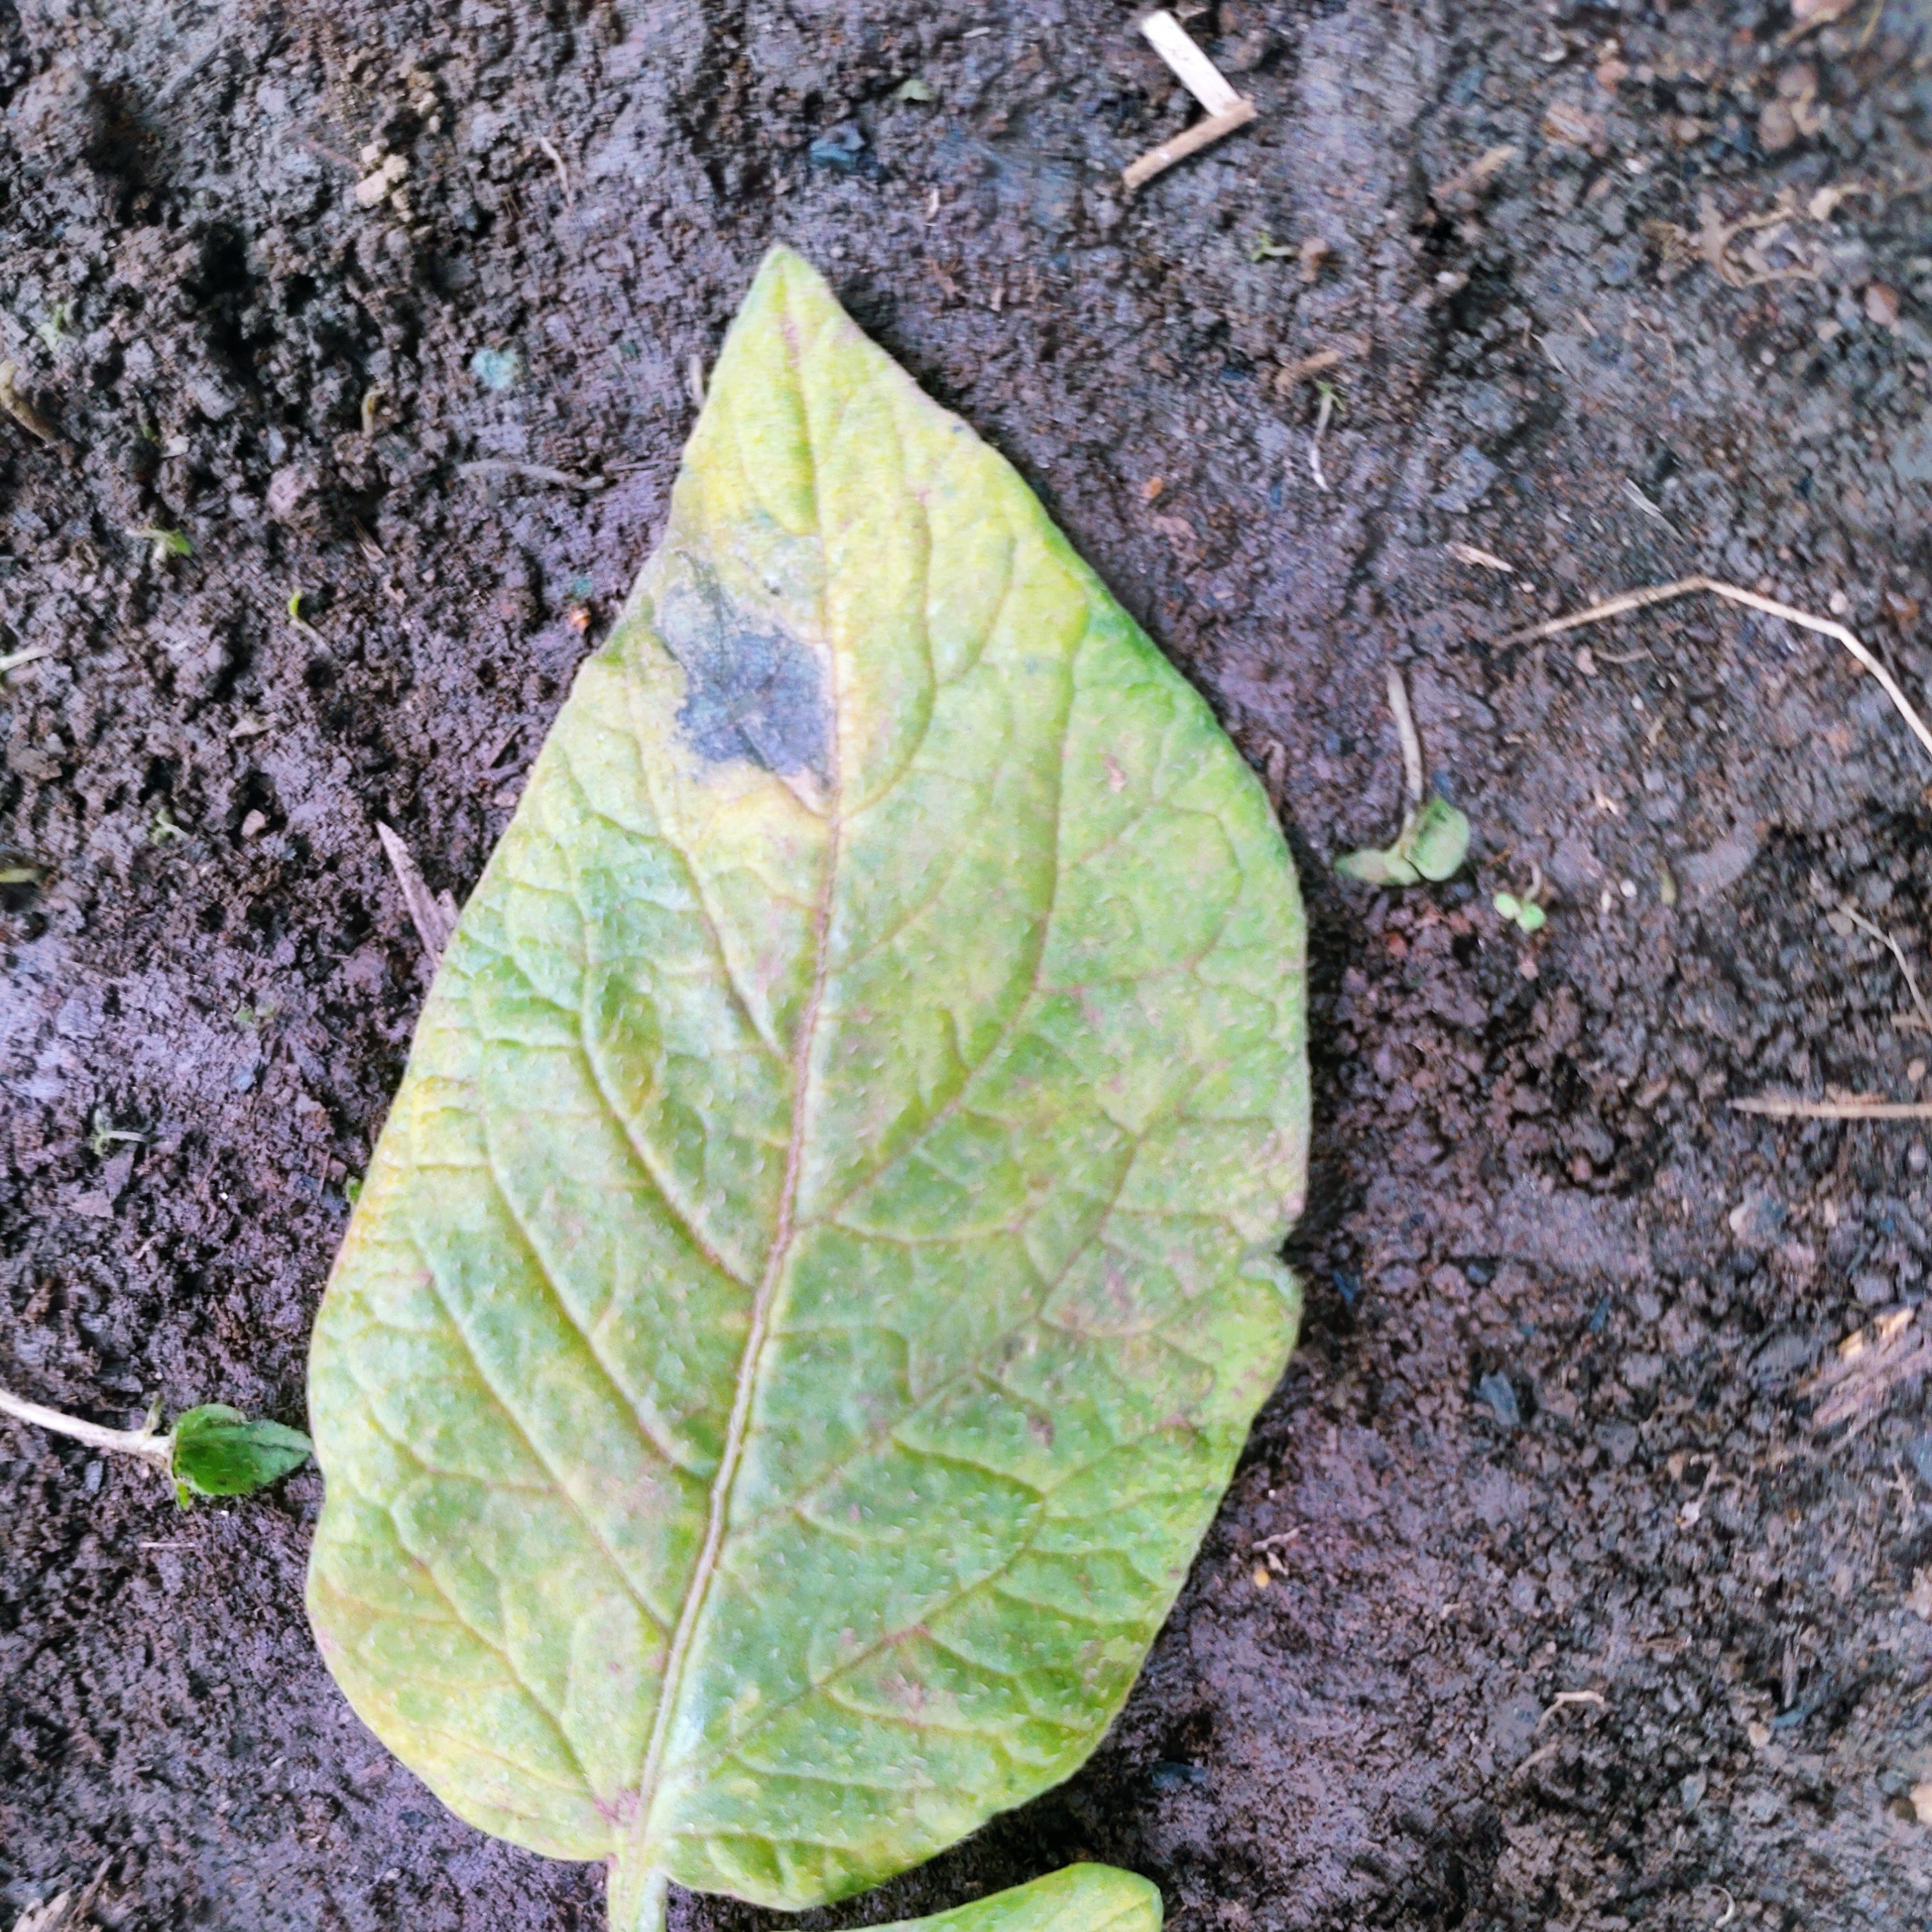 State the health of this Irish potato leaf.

late blight
